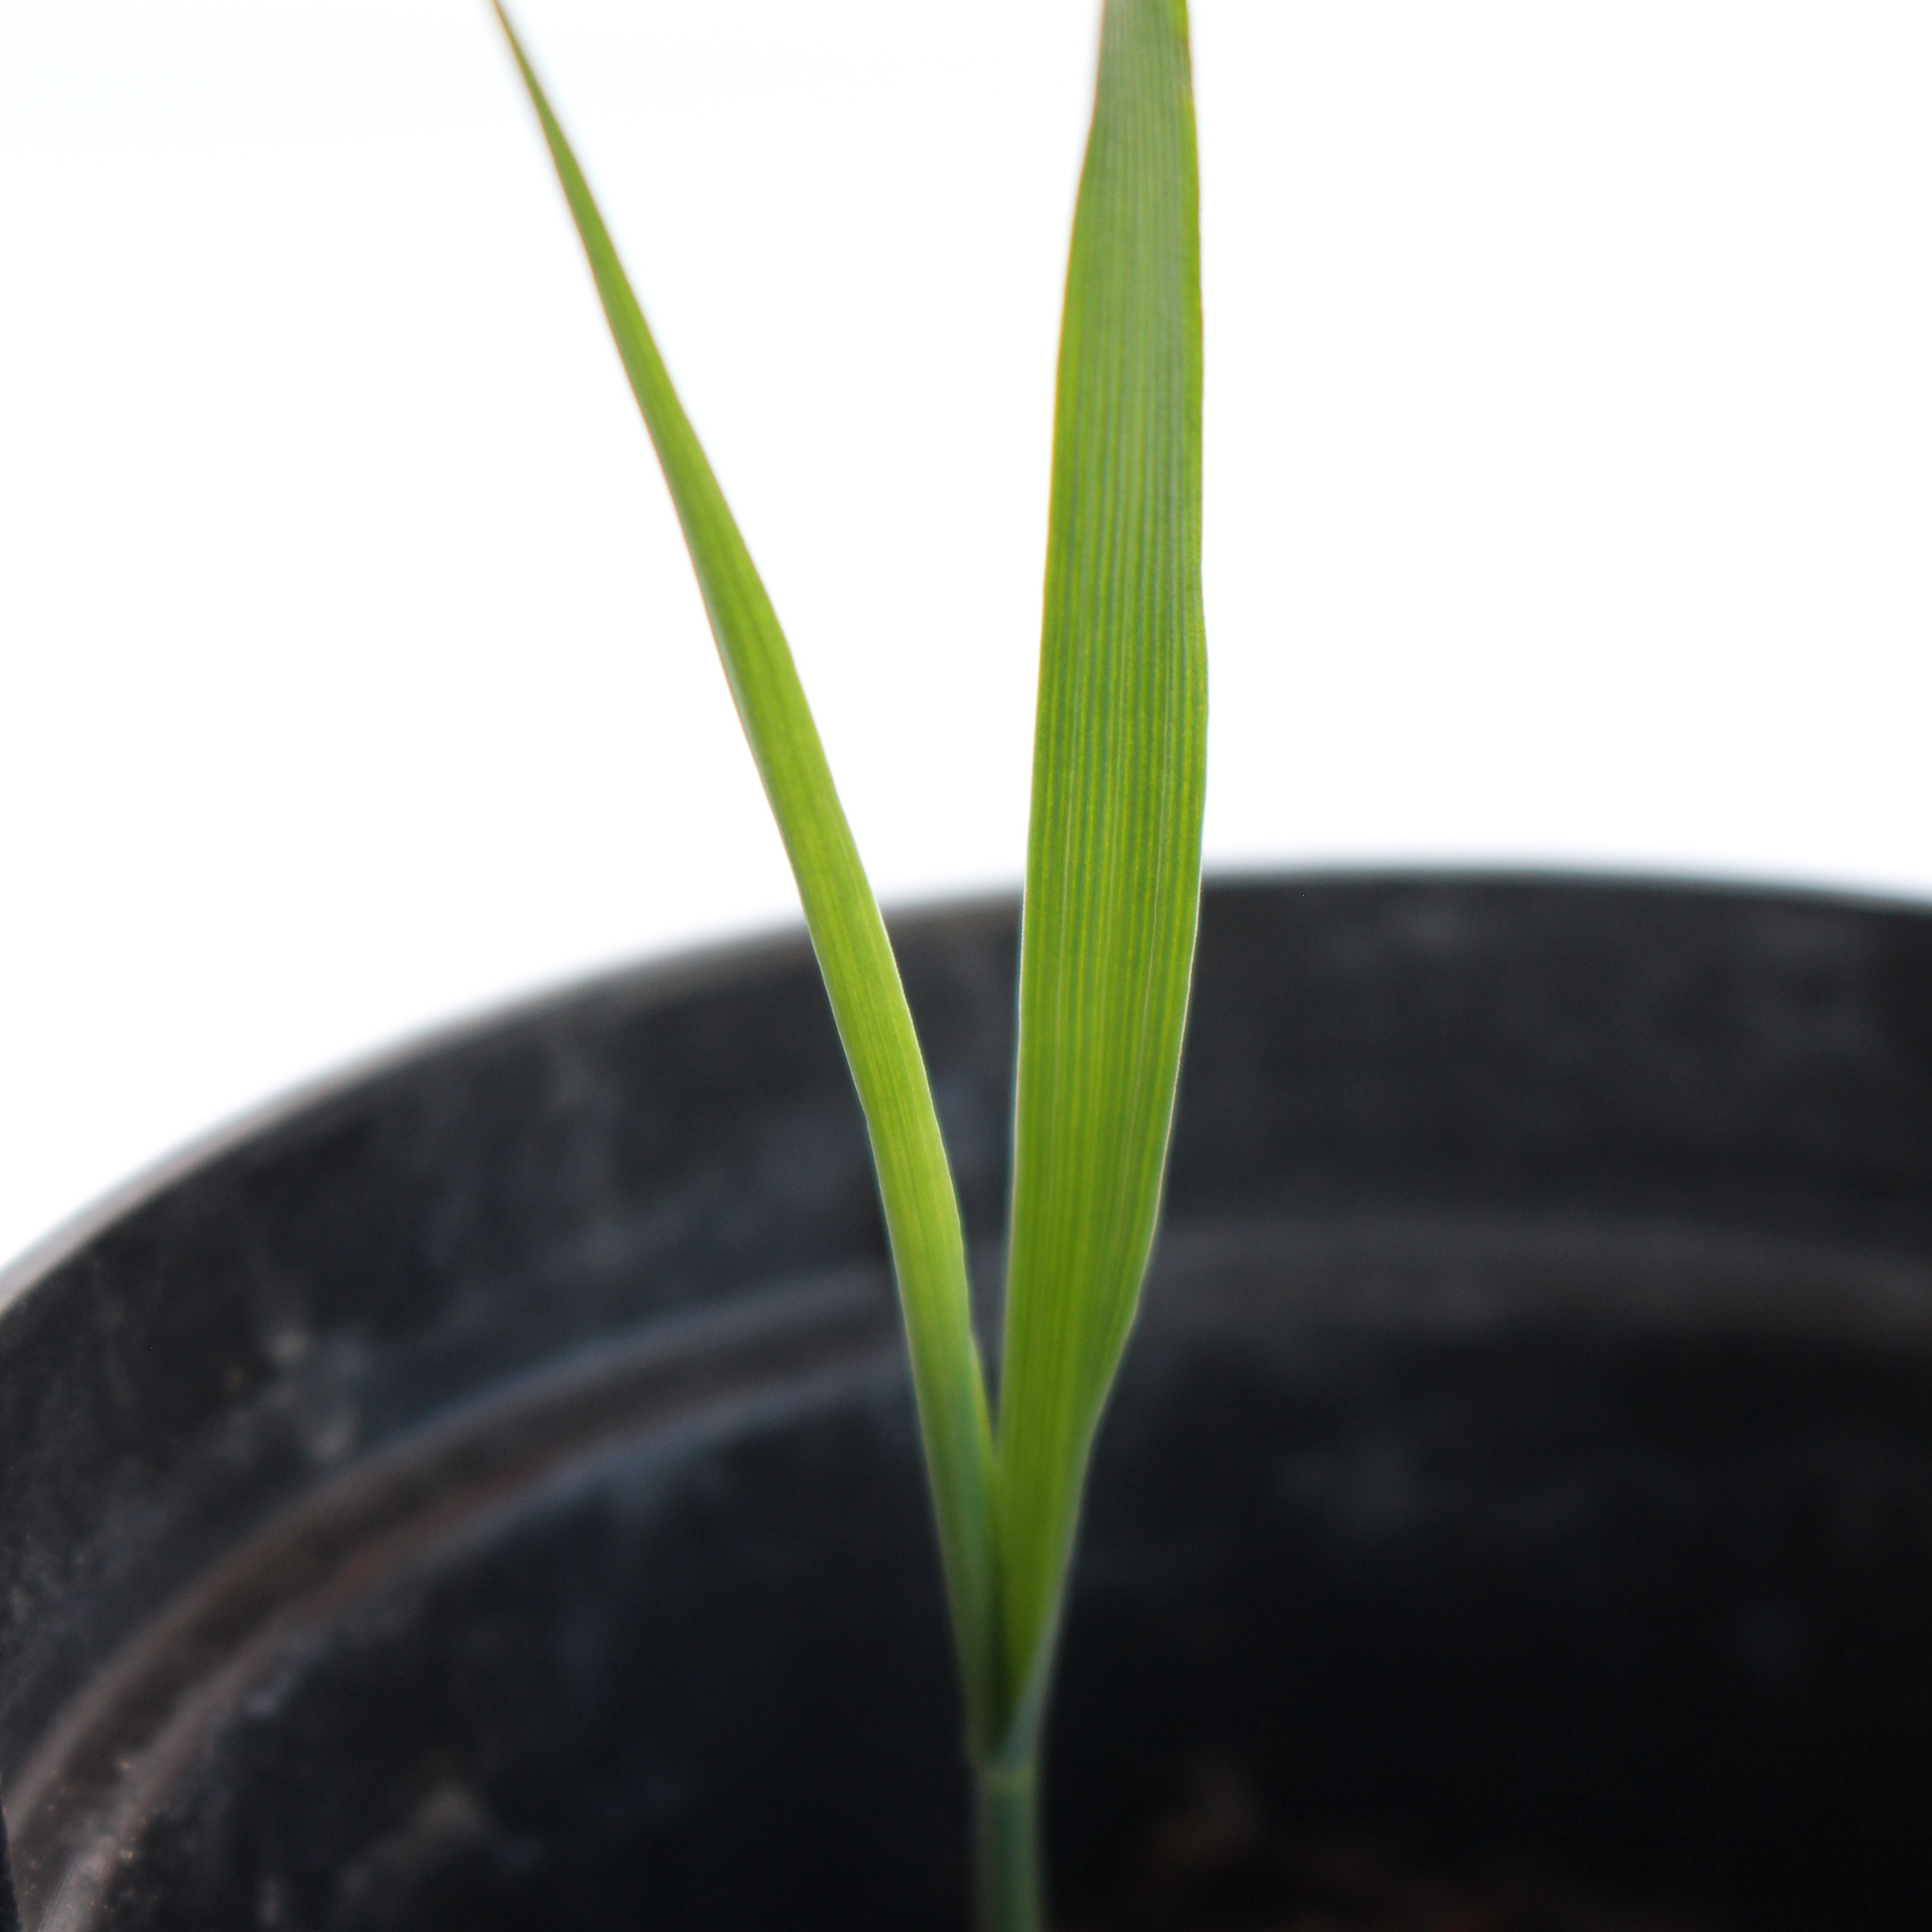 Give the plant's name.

Avena sterilis
